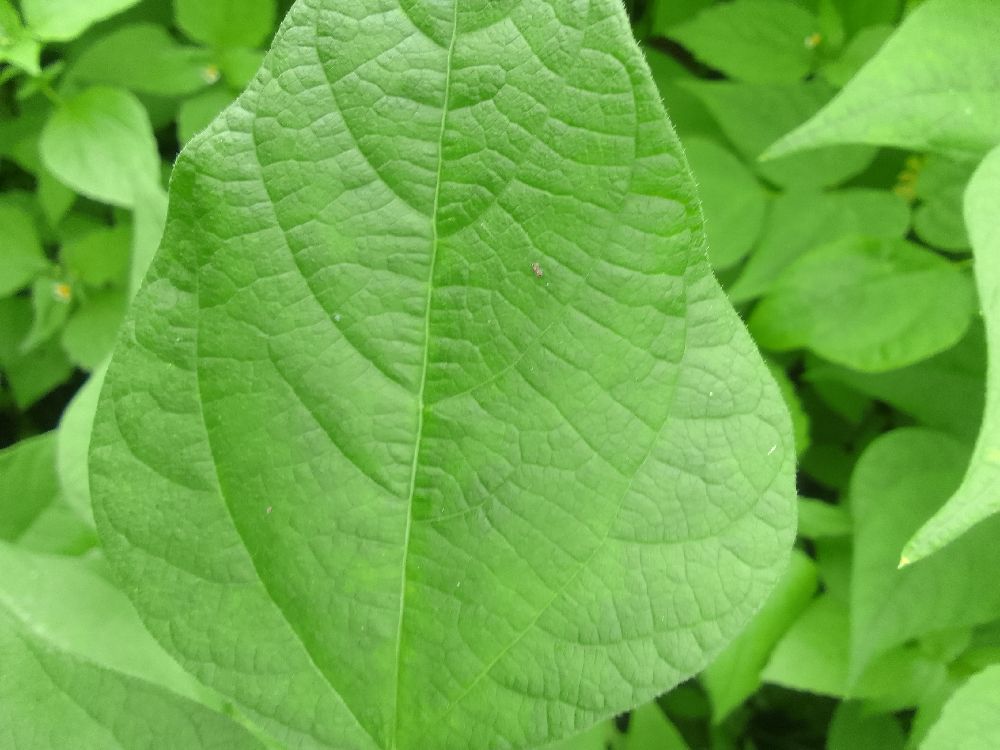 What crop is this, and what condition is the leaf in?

common bean, healthy
